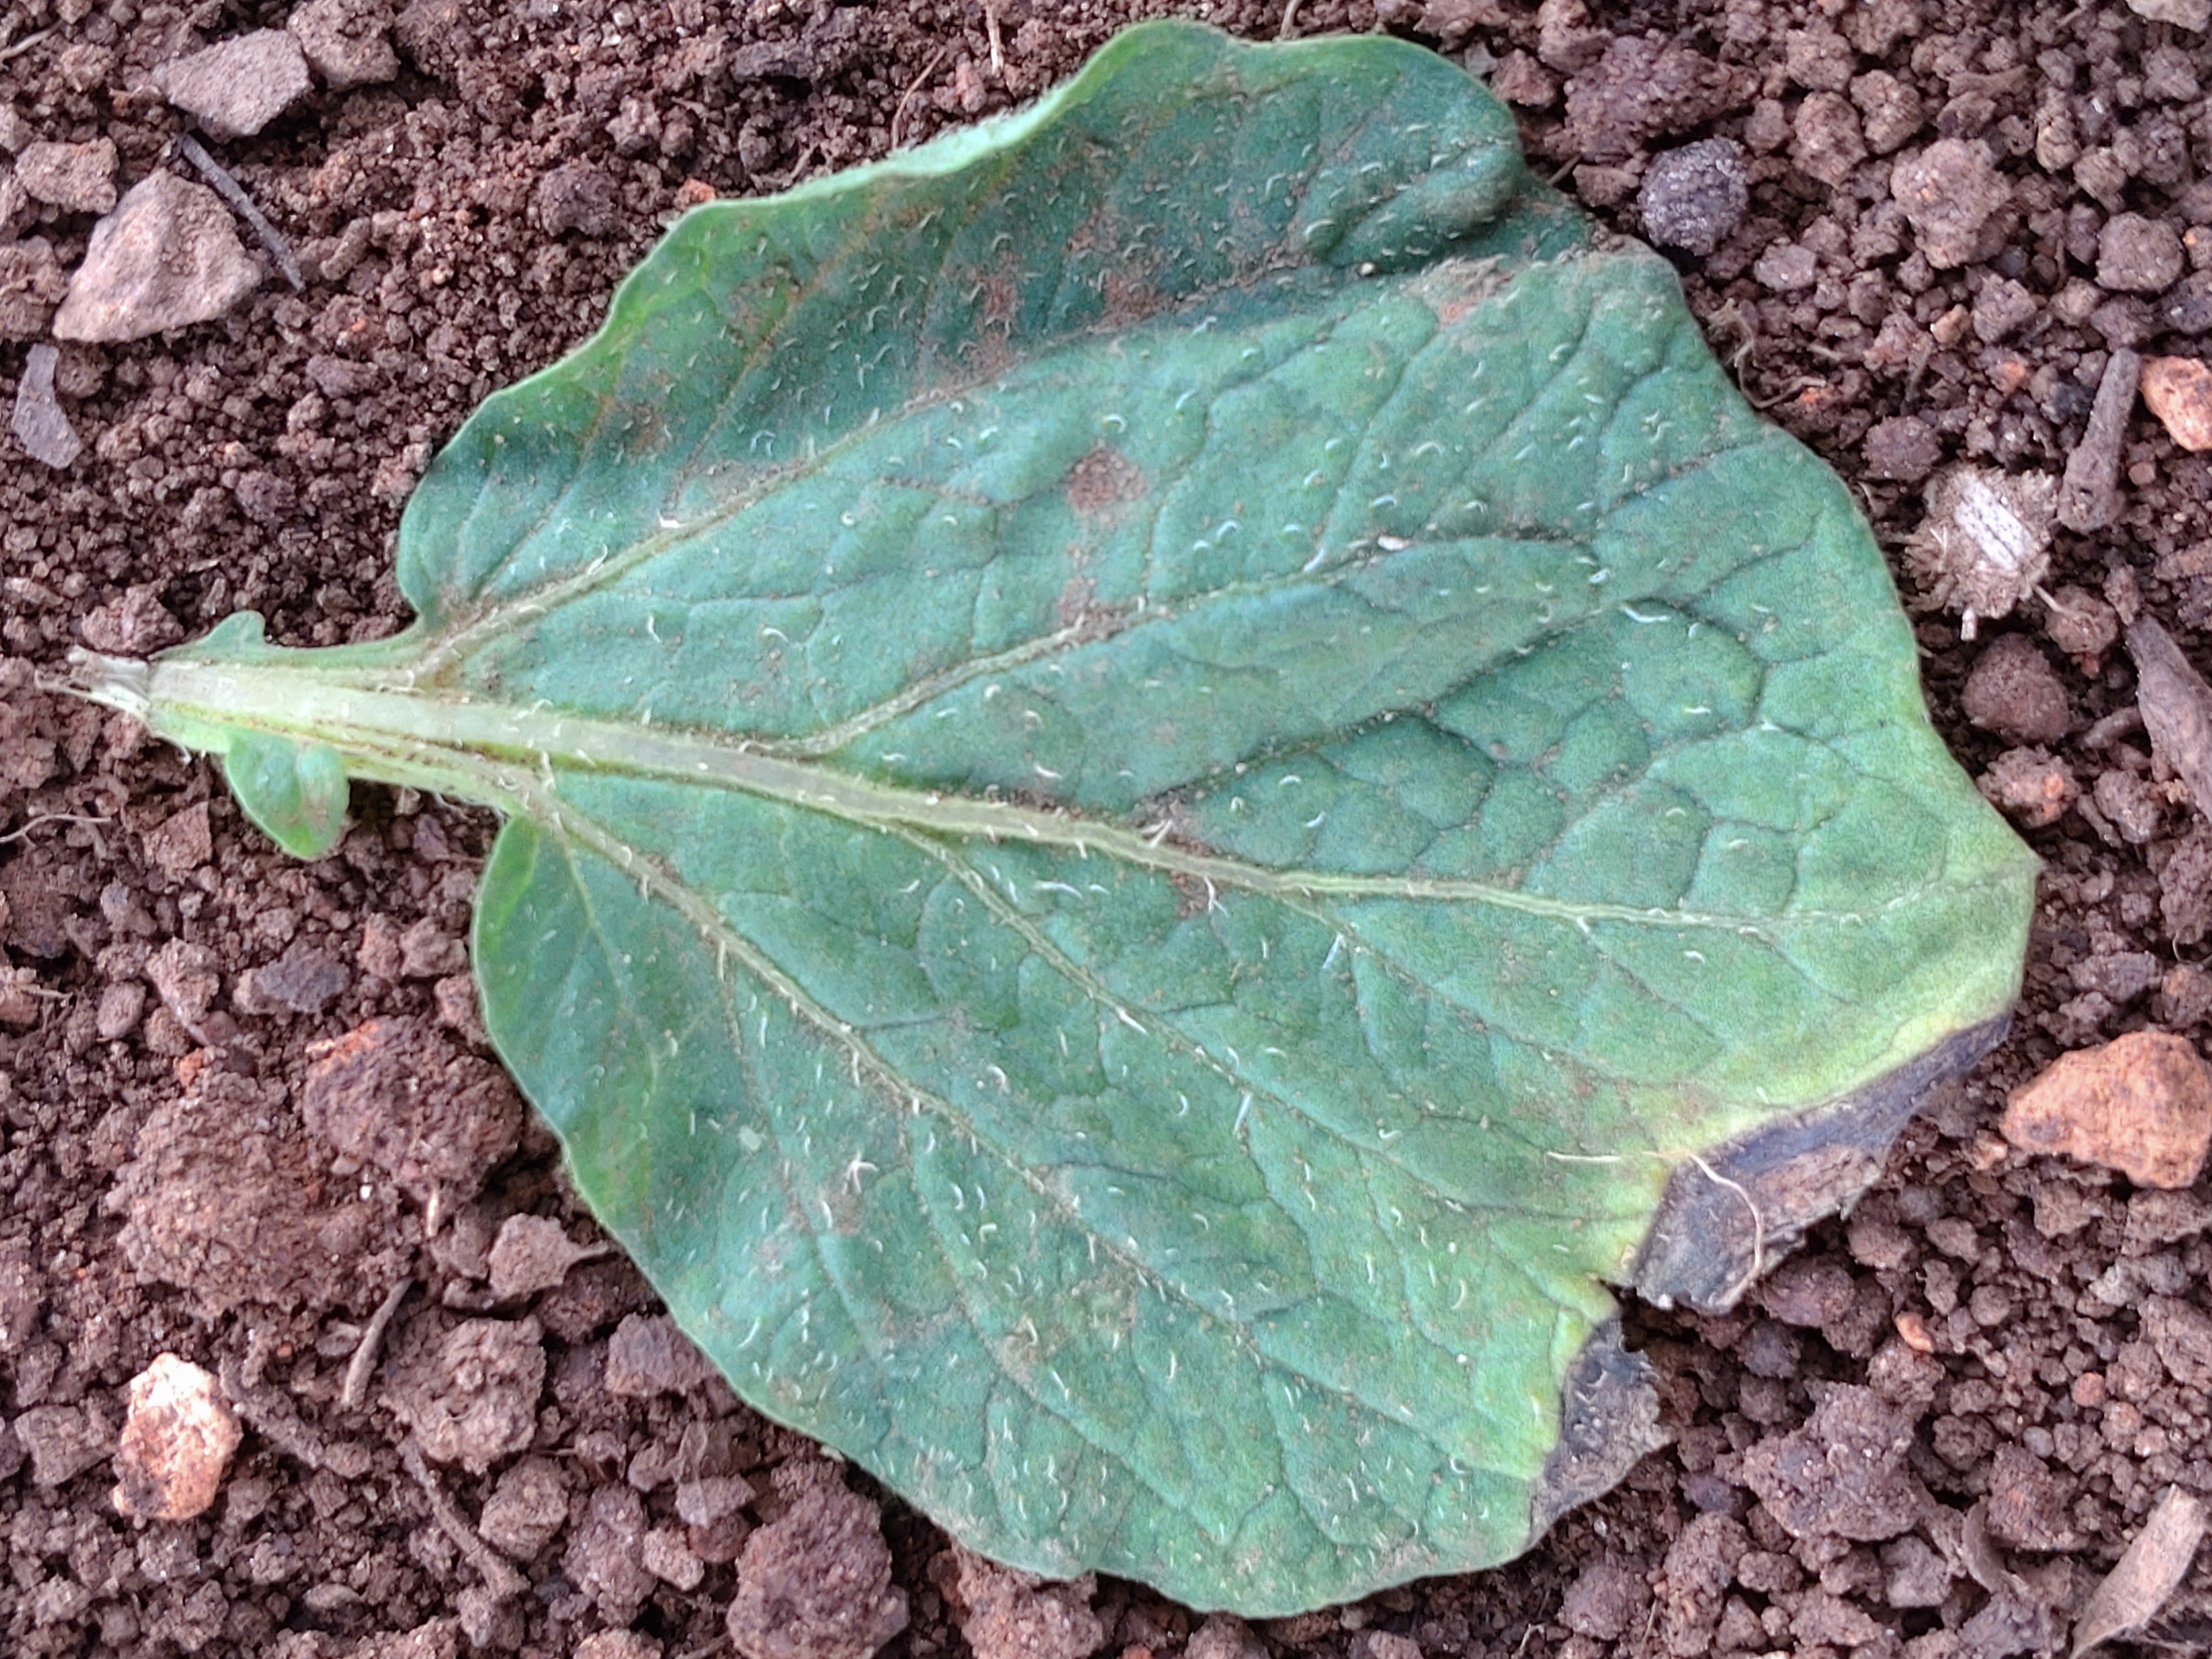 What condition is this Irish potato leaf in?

early blight
